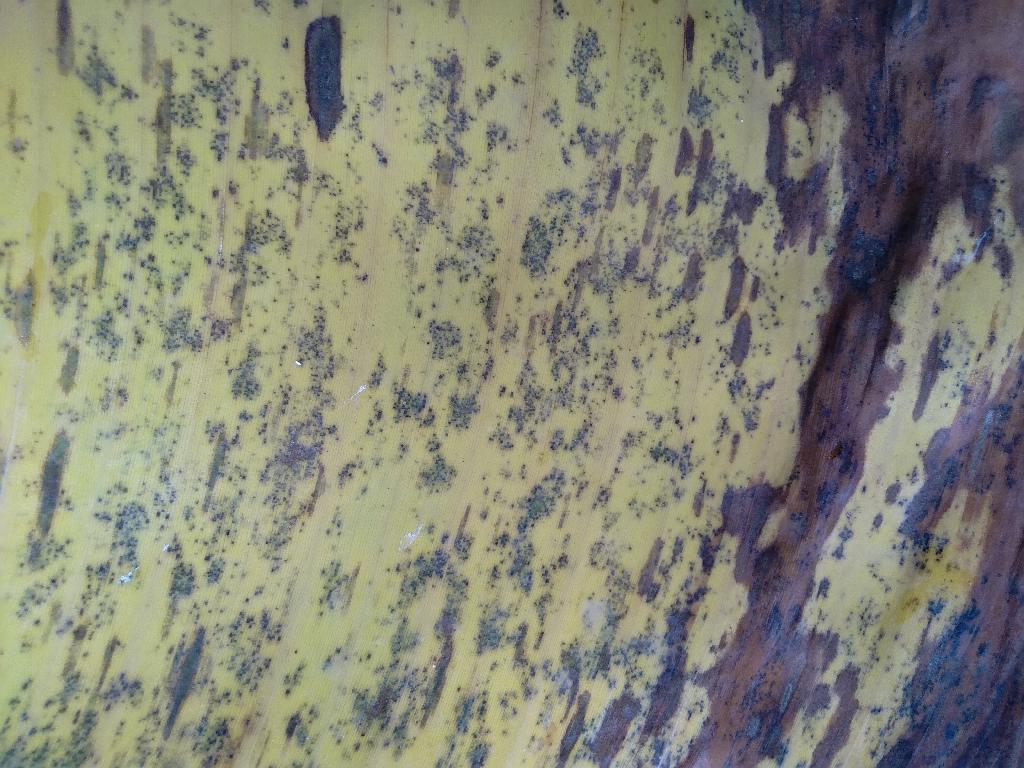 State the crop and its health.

banana, black sigatoka
